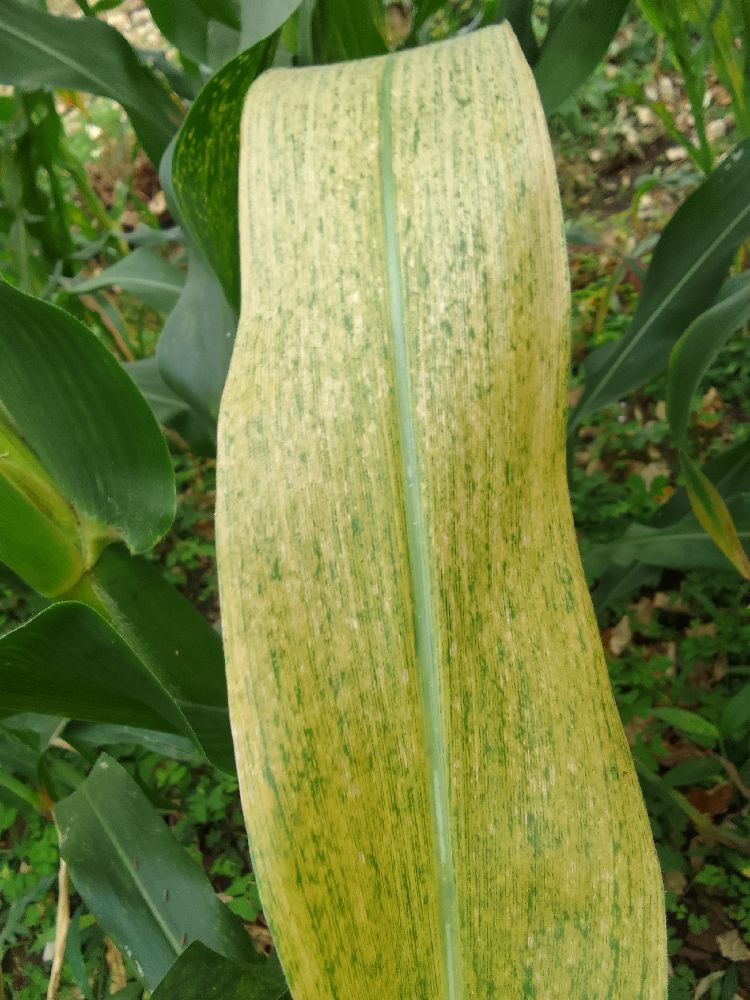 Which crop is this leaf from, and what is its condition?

maize, maize lethal necrosis
